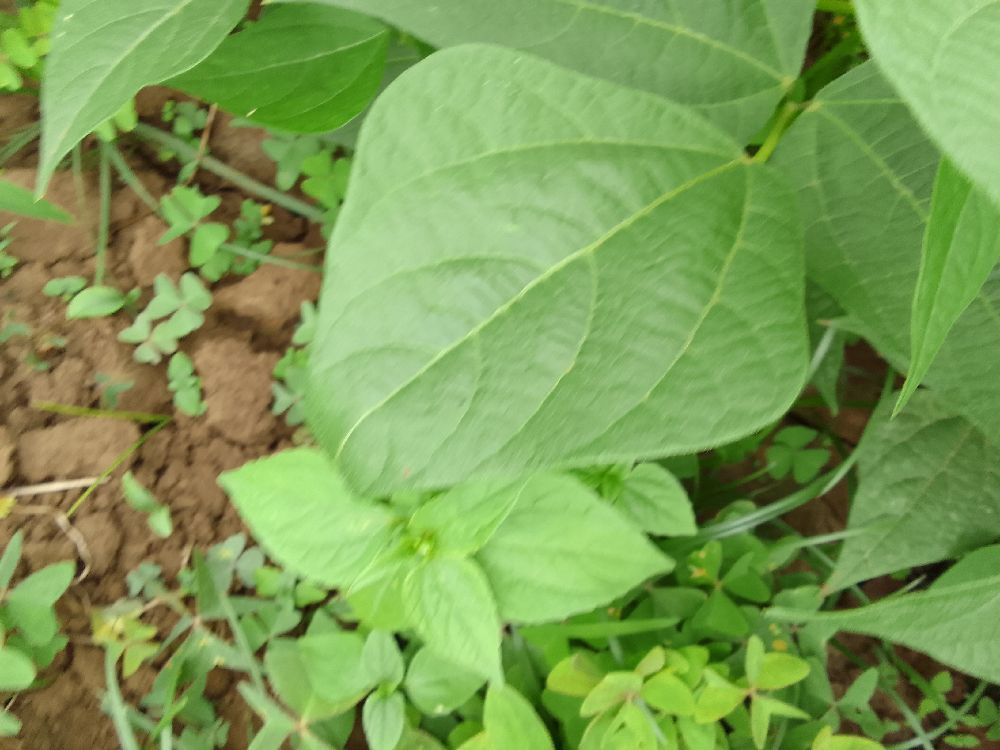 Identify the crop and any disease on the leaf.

common bean, healthy
